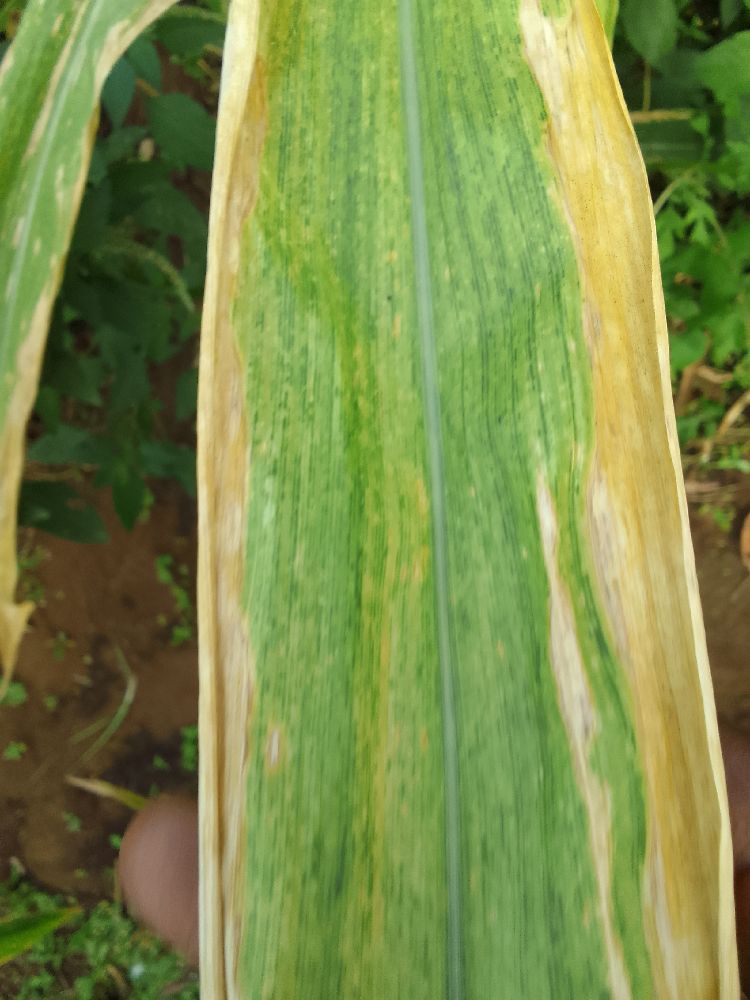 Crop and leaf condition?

maize, maize lethal necrosis
